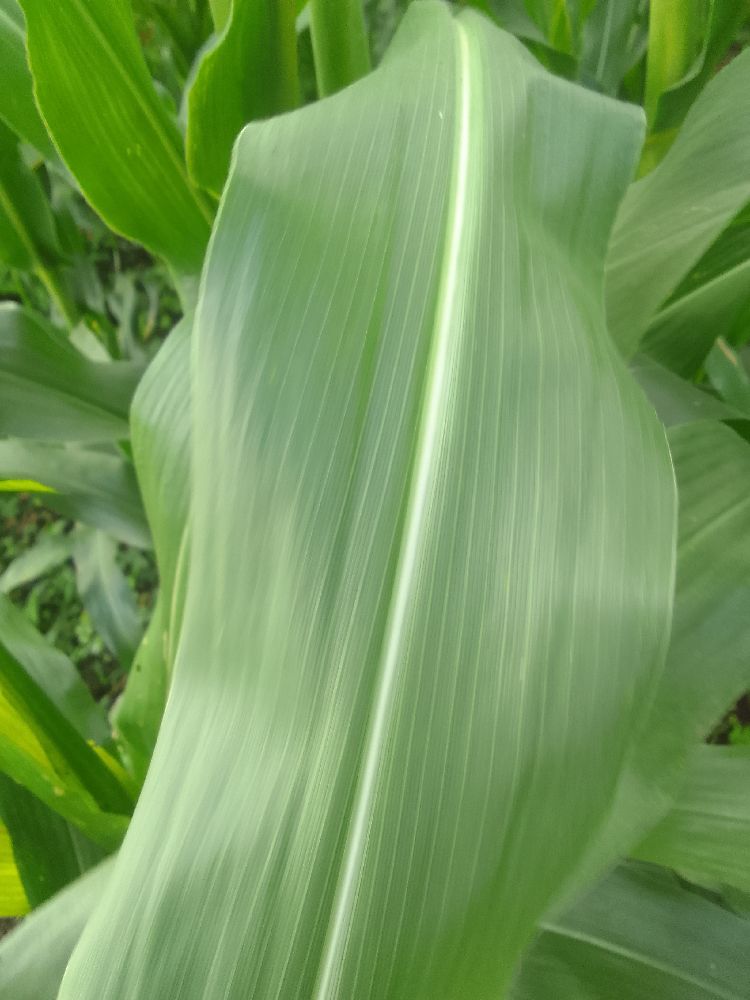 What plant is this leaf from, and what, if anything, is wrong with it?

maize, healthy
